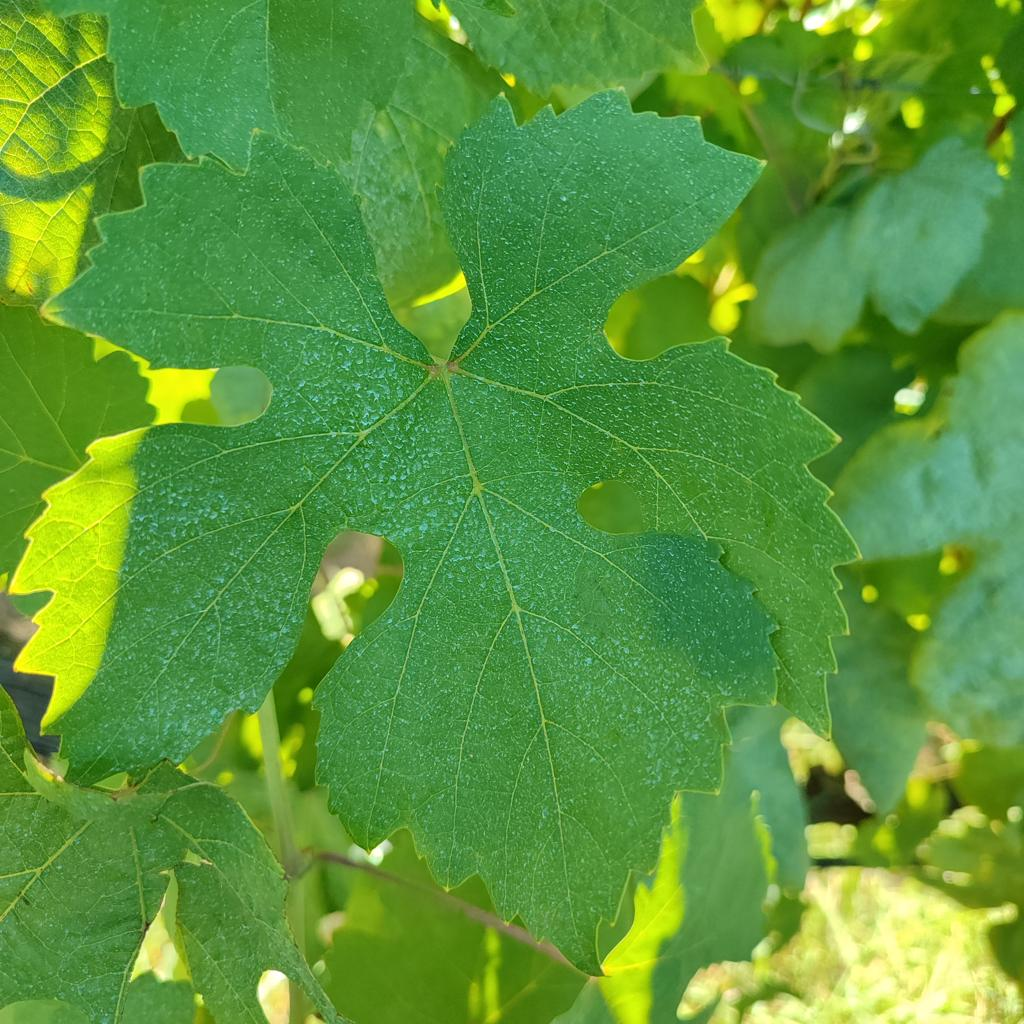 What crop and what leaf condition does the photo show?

grapevine, healthy
